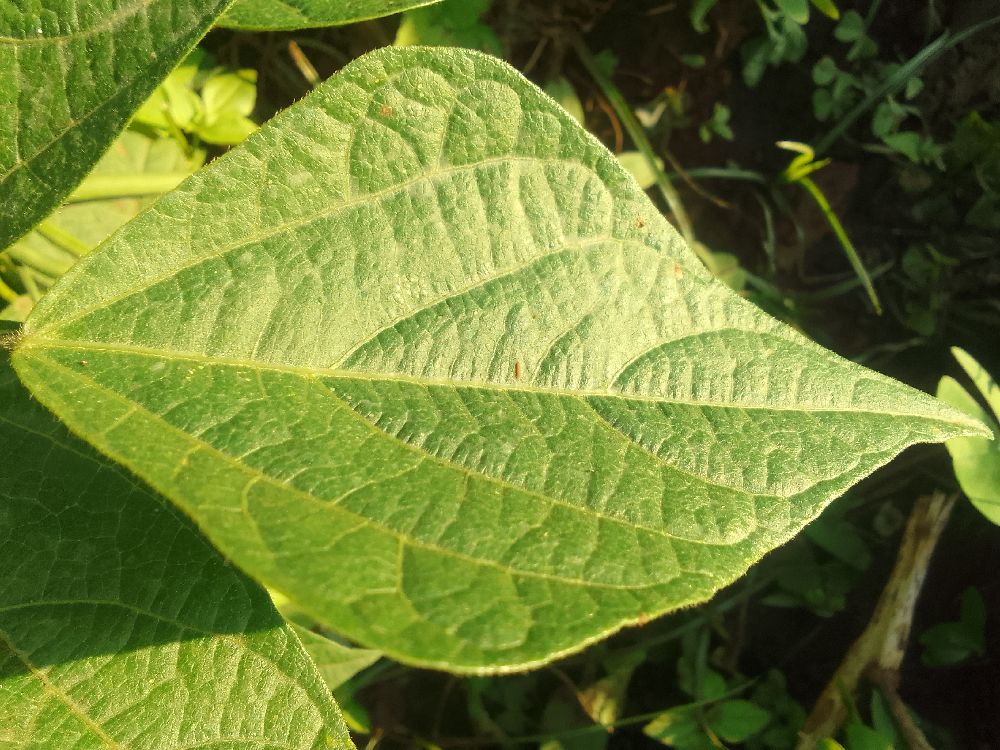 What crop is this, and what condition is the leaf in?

common bean, healthy
